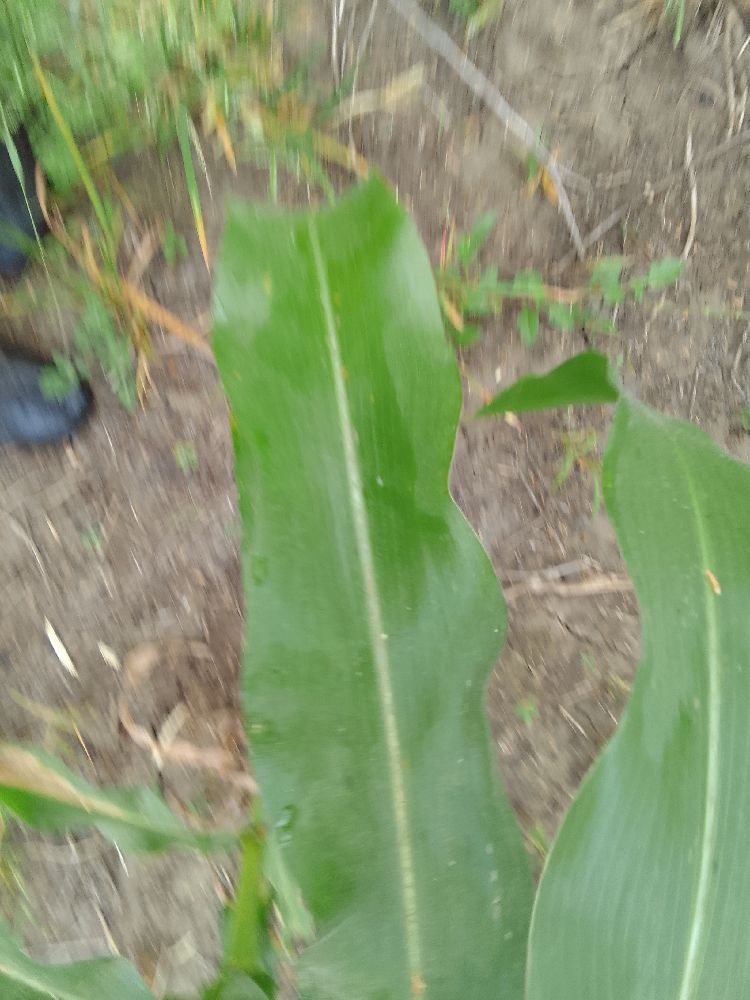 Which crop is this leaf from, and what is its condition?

maize, healthy
